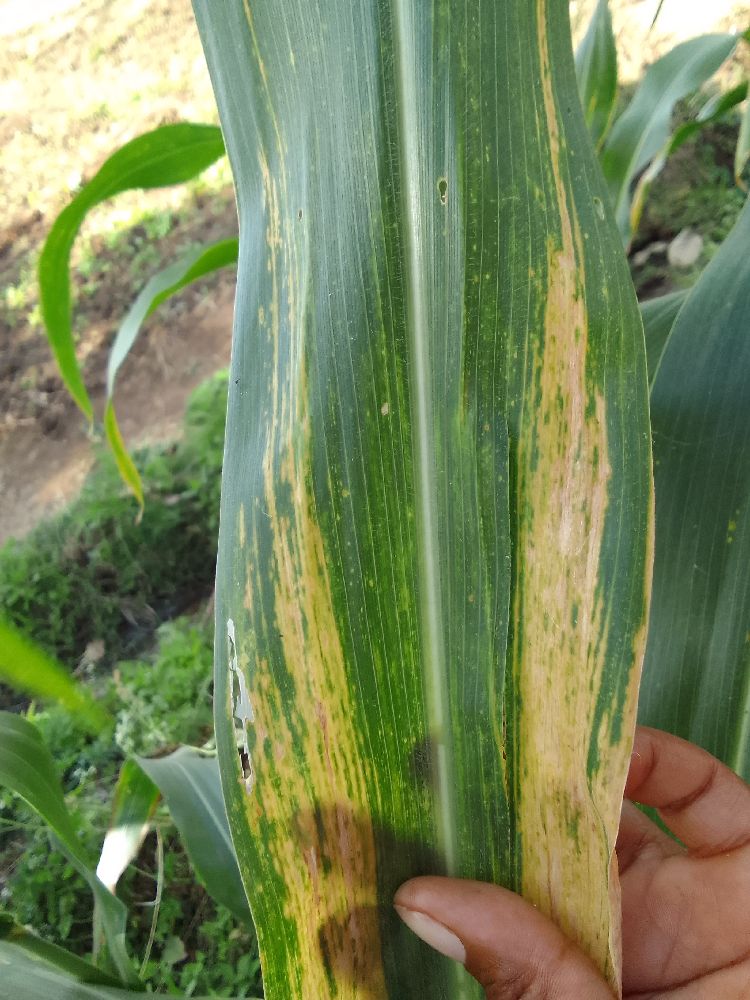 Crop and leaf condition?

maize, maize lethal necrosis
